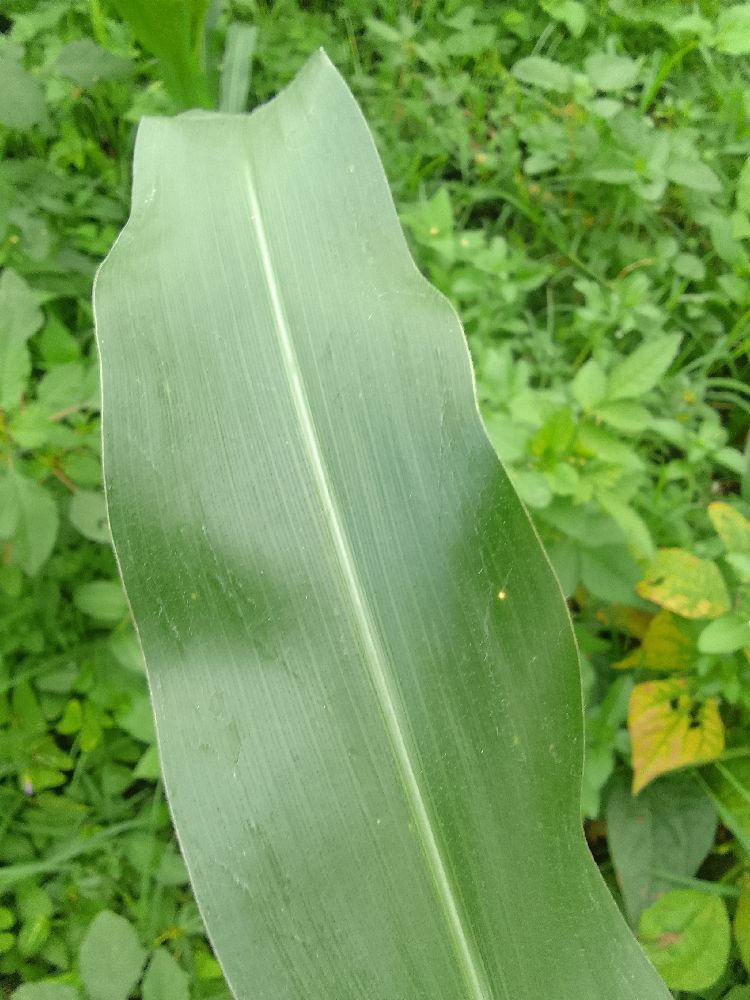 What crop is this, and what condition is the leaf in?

maize, healthy
